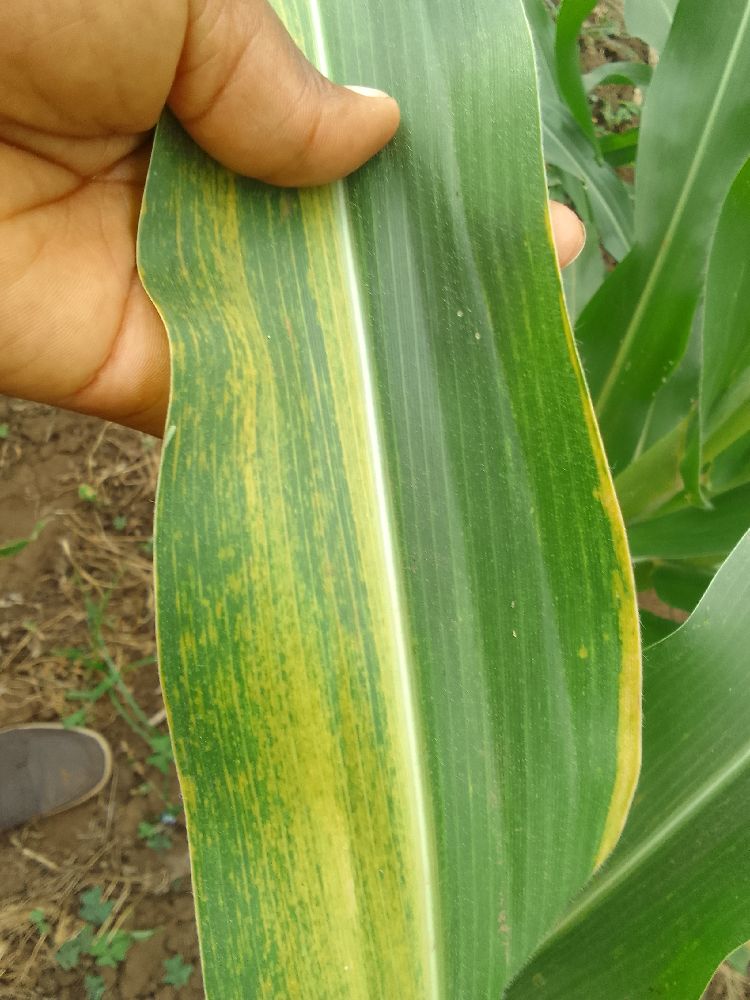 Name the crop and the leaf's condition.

maize, maize lethal necrosis
